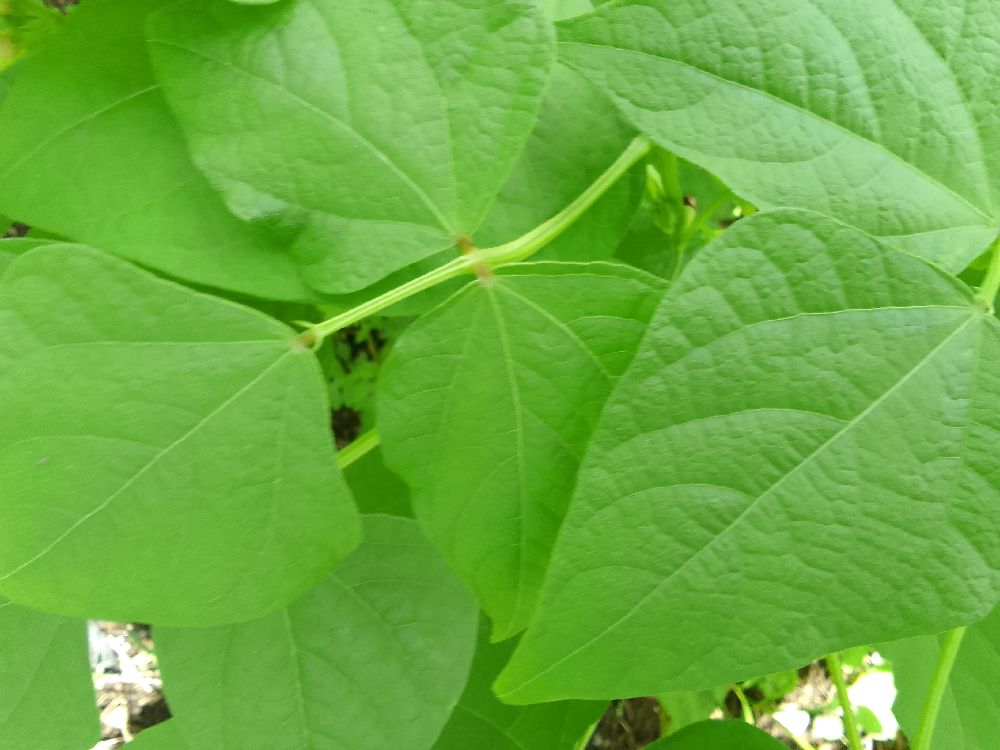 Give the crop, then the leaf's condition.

common bean, healthy
